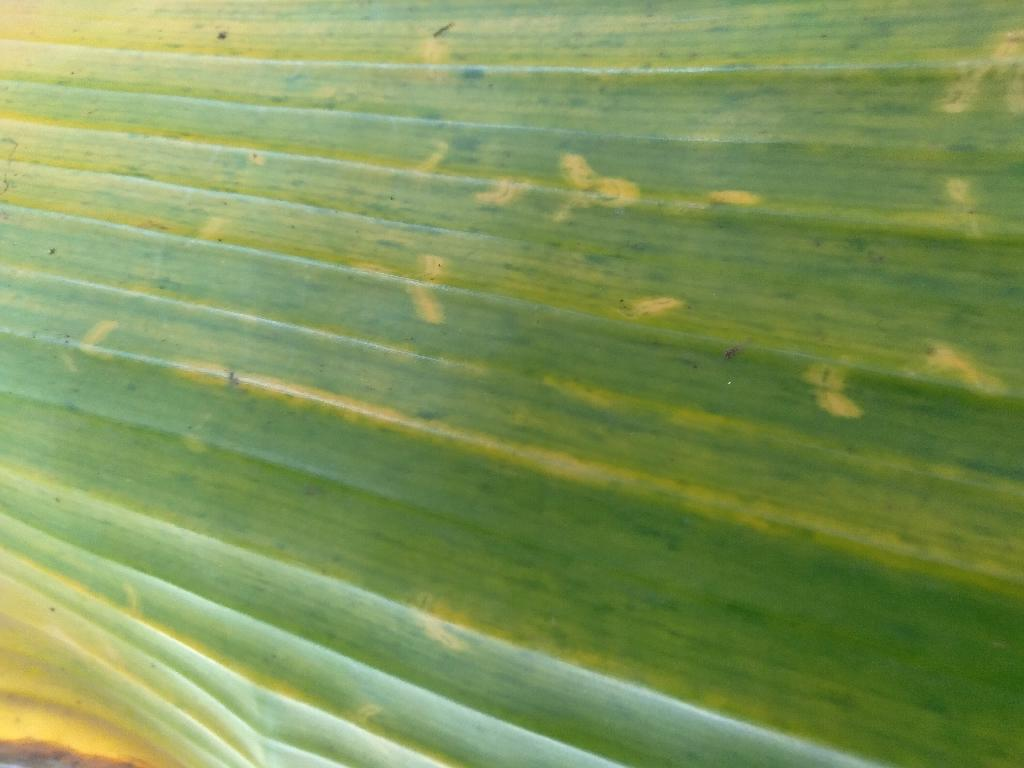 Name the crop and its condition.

banana, fusarium wilt race 1
